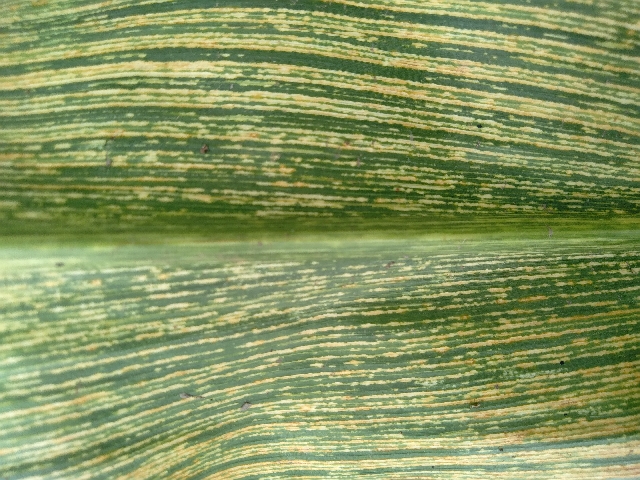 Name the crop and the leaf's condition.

maize, maize streak virus
